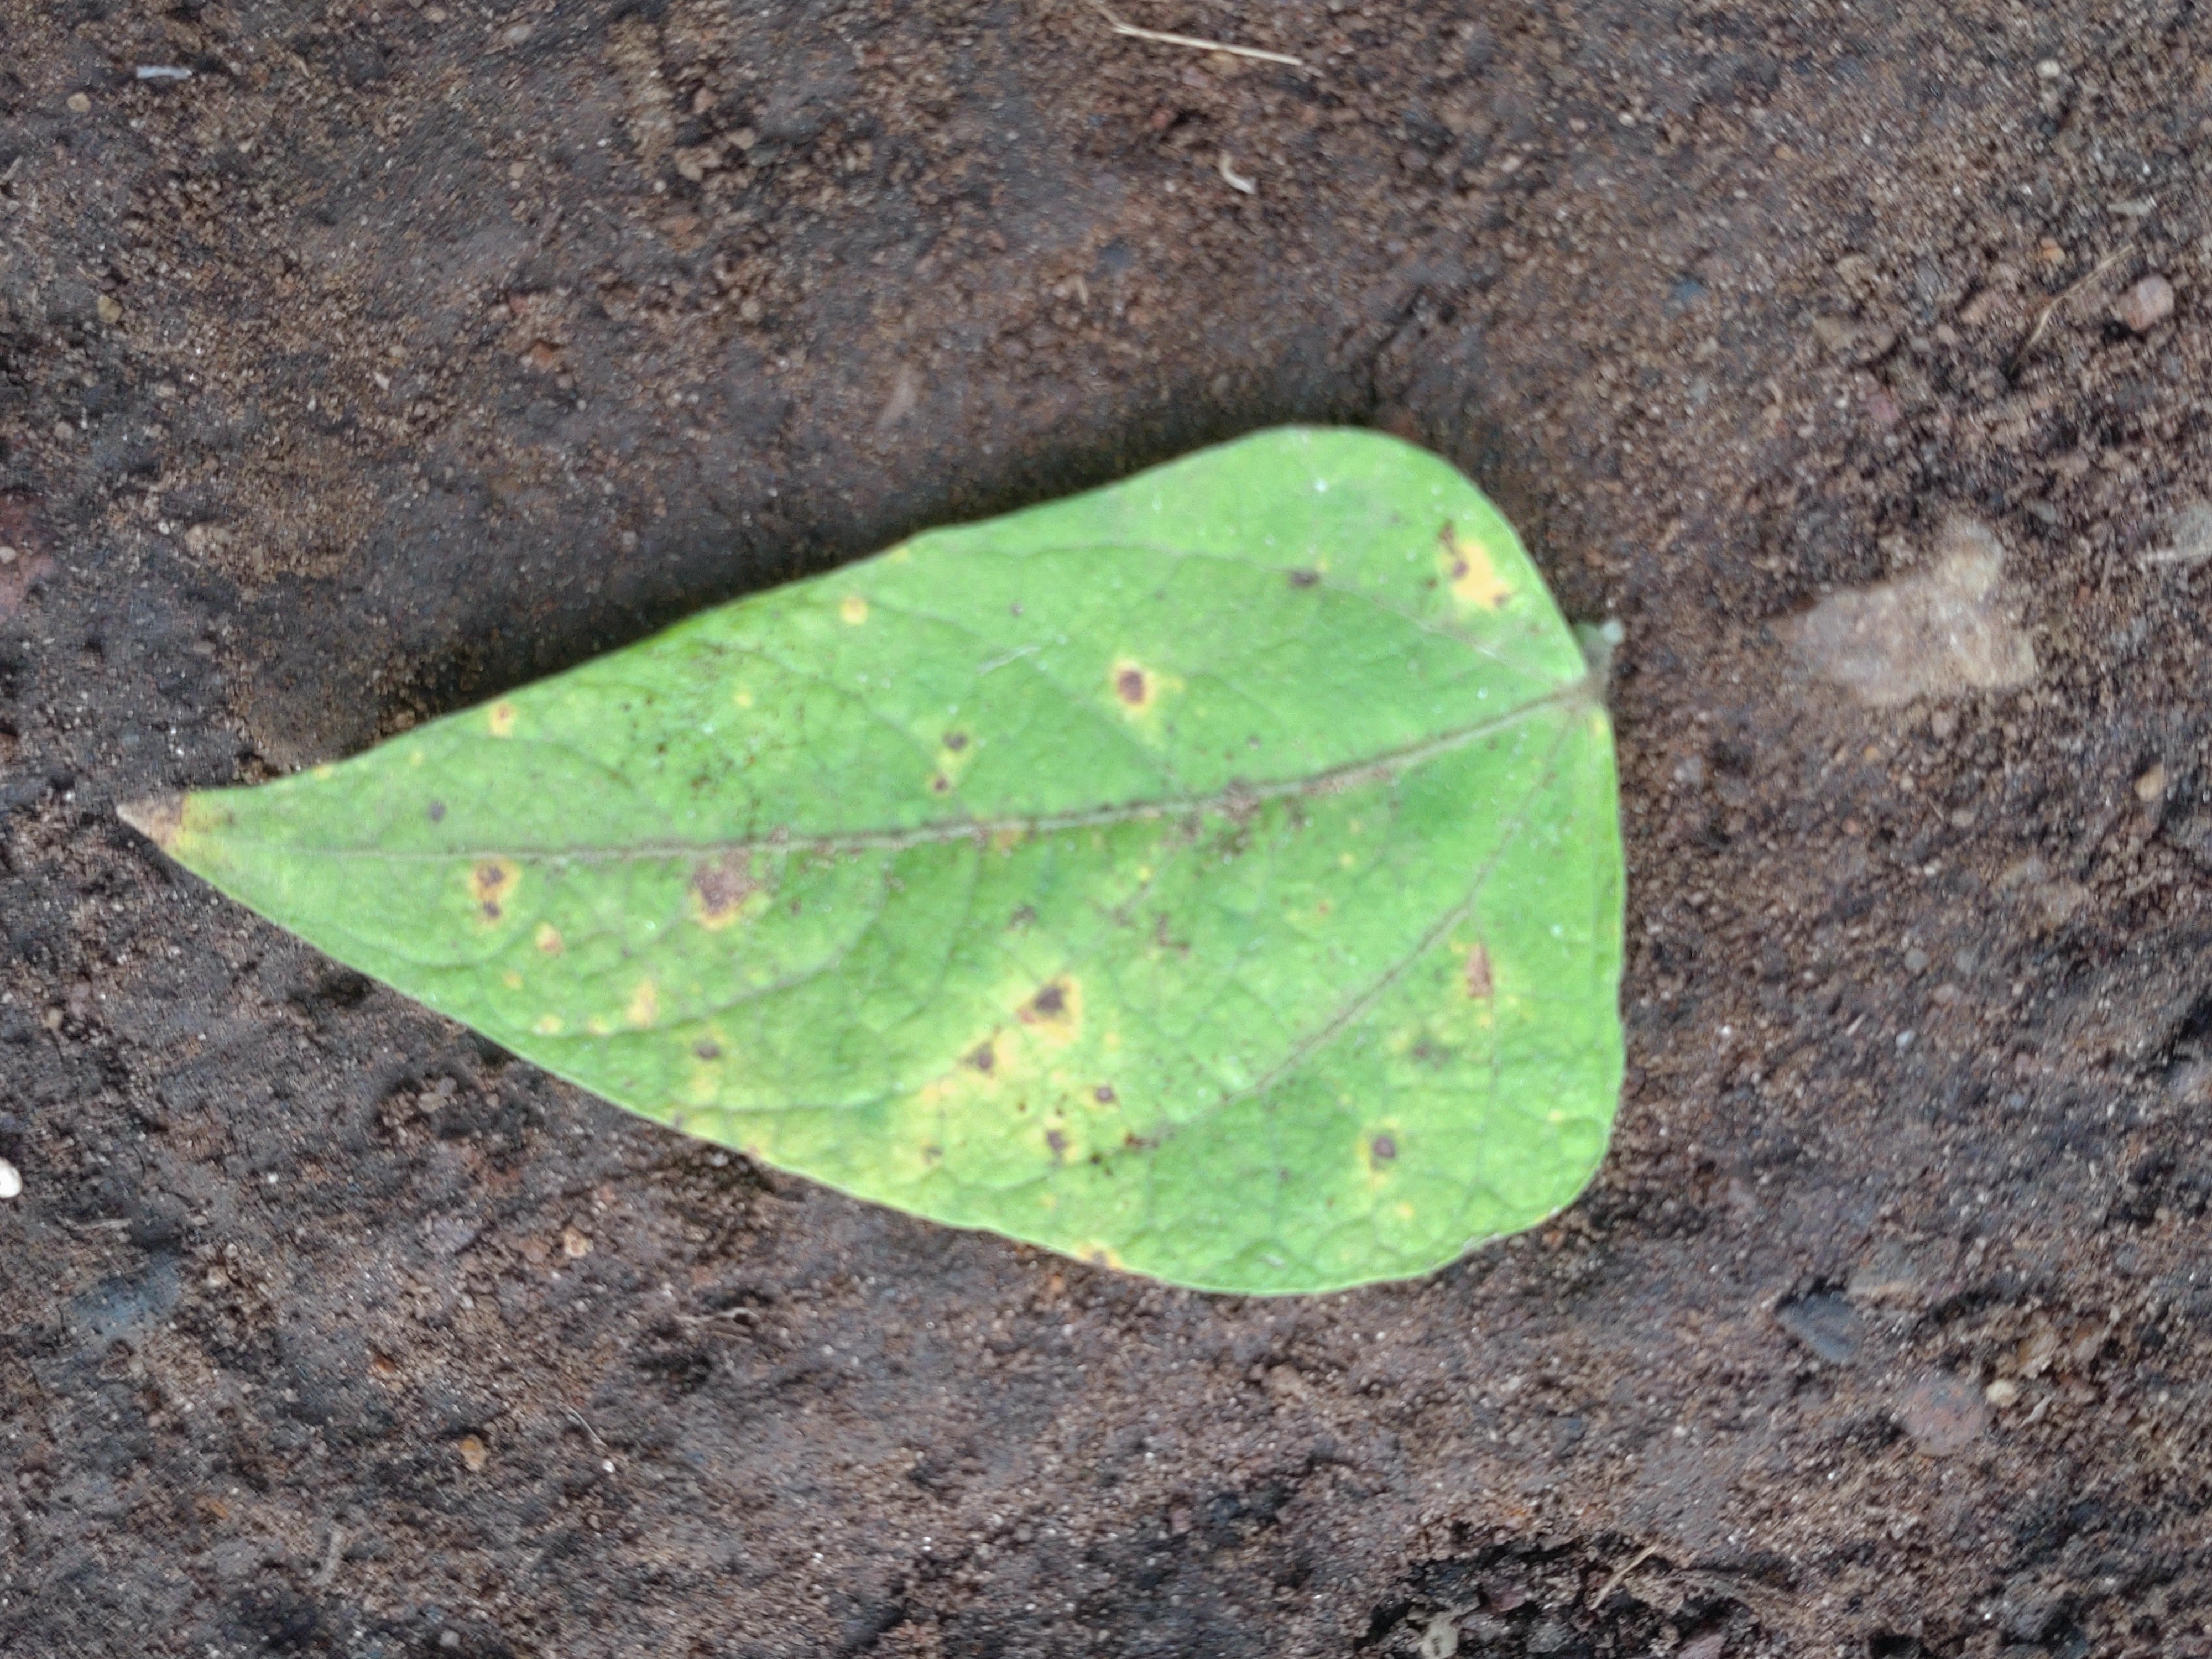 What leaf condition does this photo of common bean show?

rust
